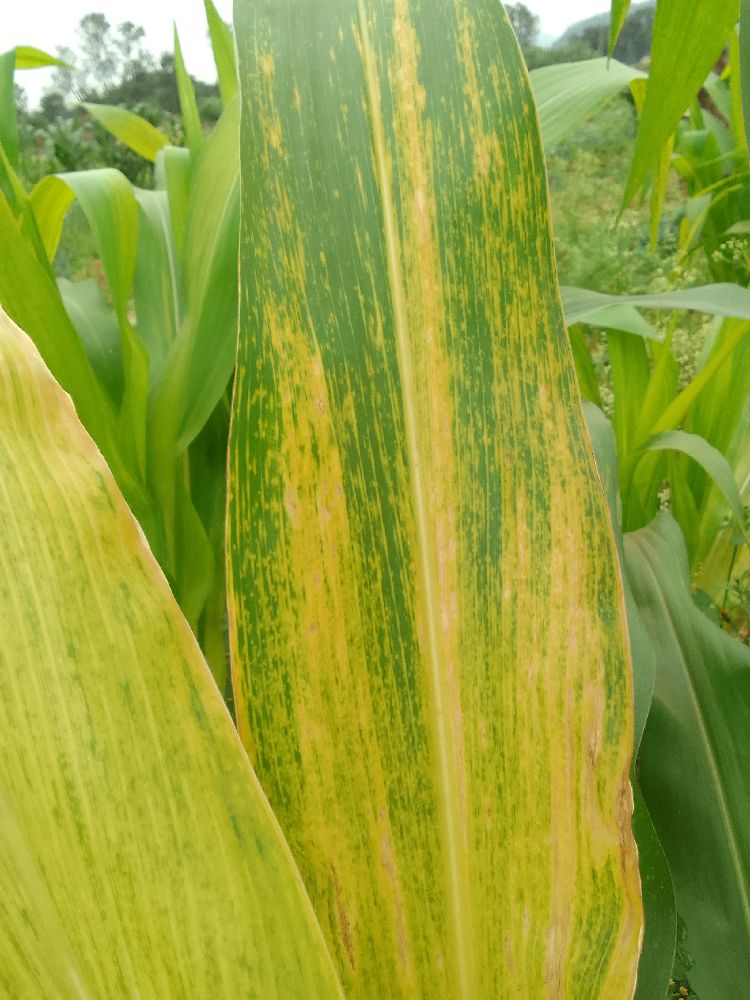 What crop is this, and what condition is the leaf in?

maize, maize lethal necrosis
